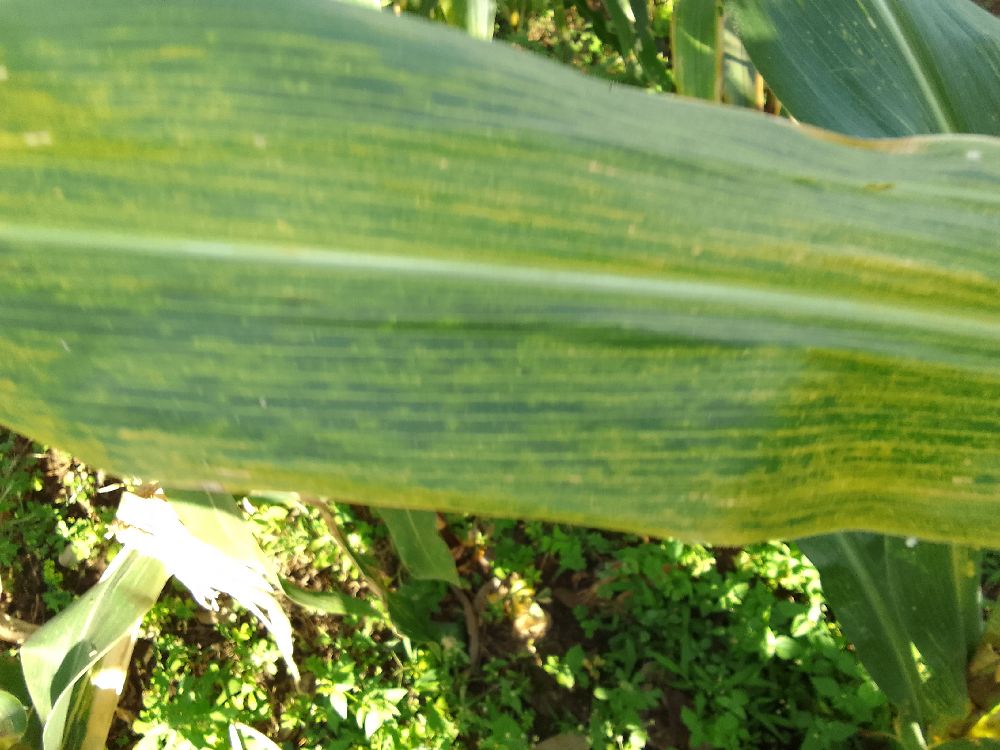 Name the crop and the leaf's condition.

maize, maize lethal necrosis
